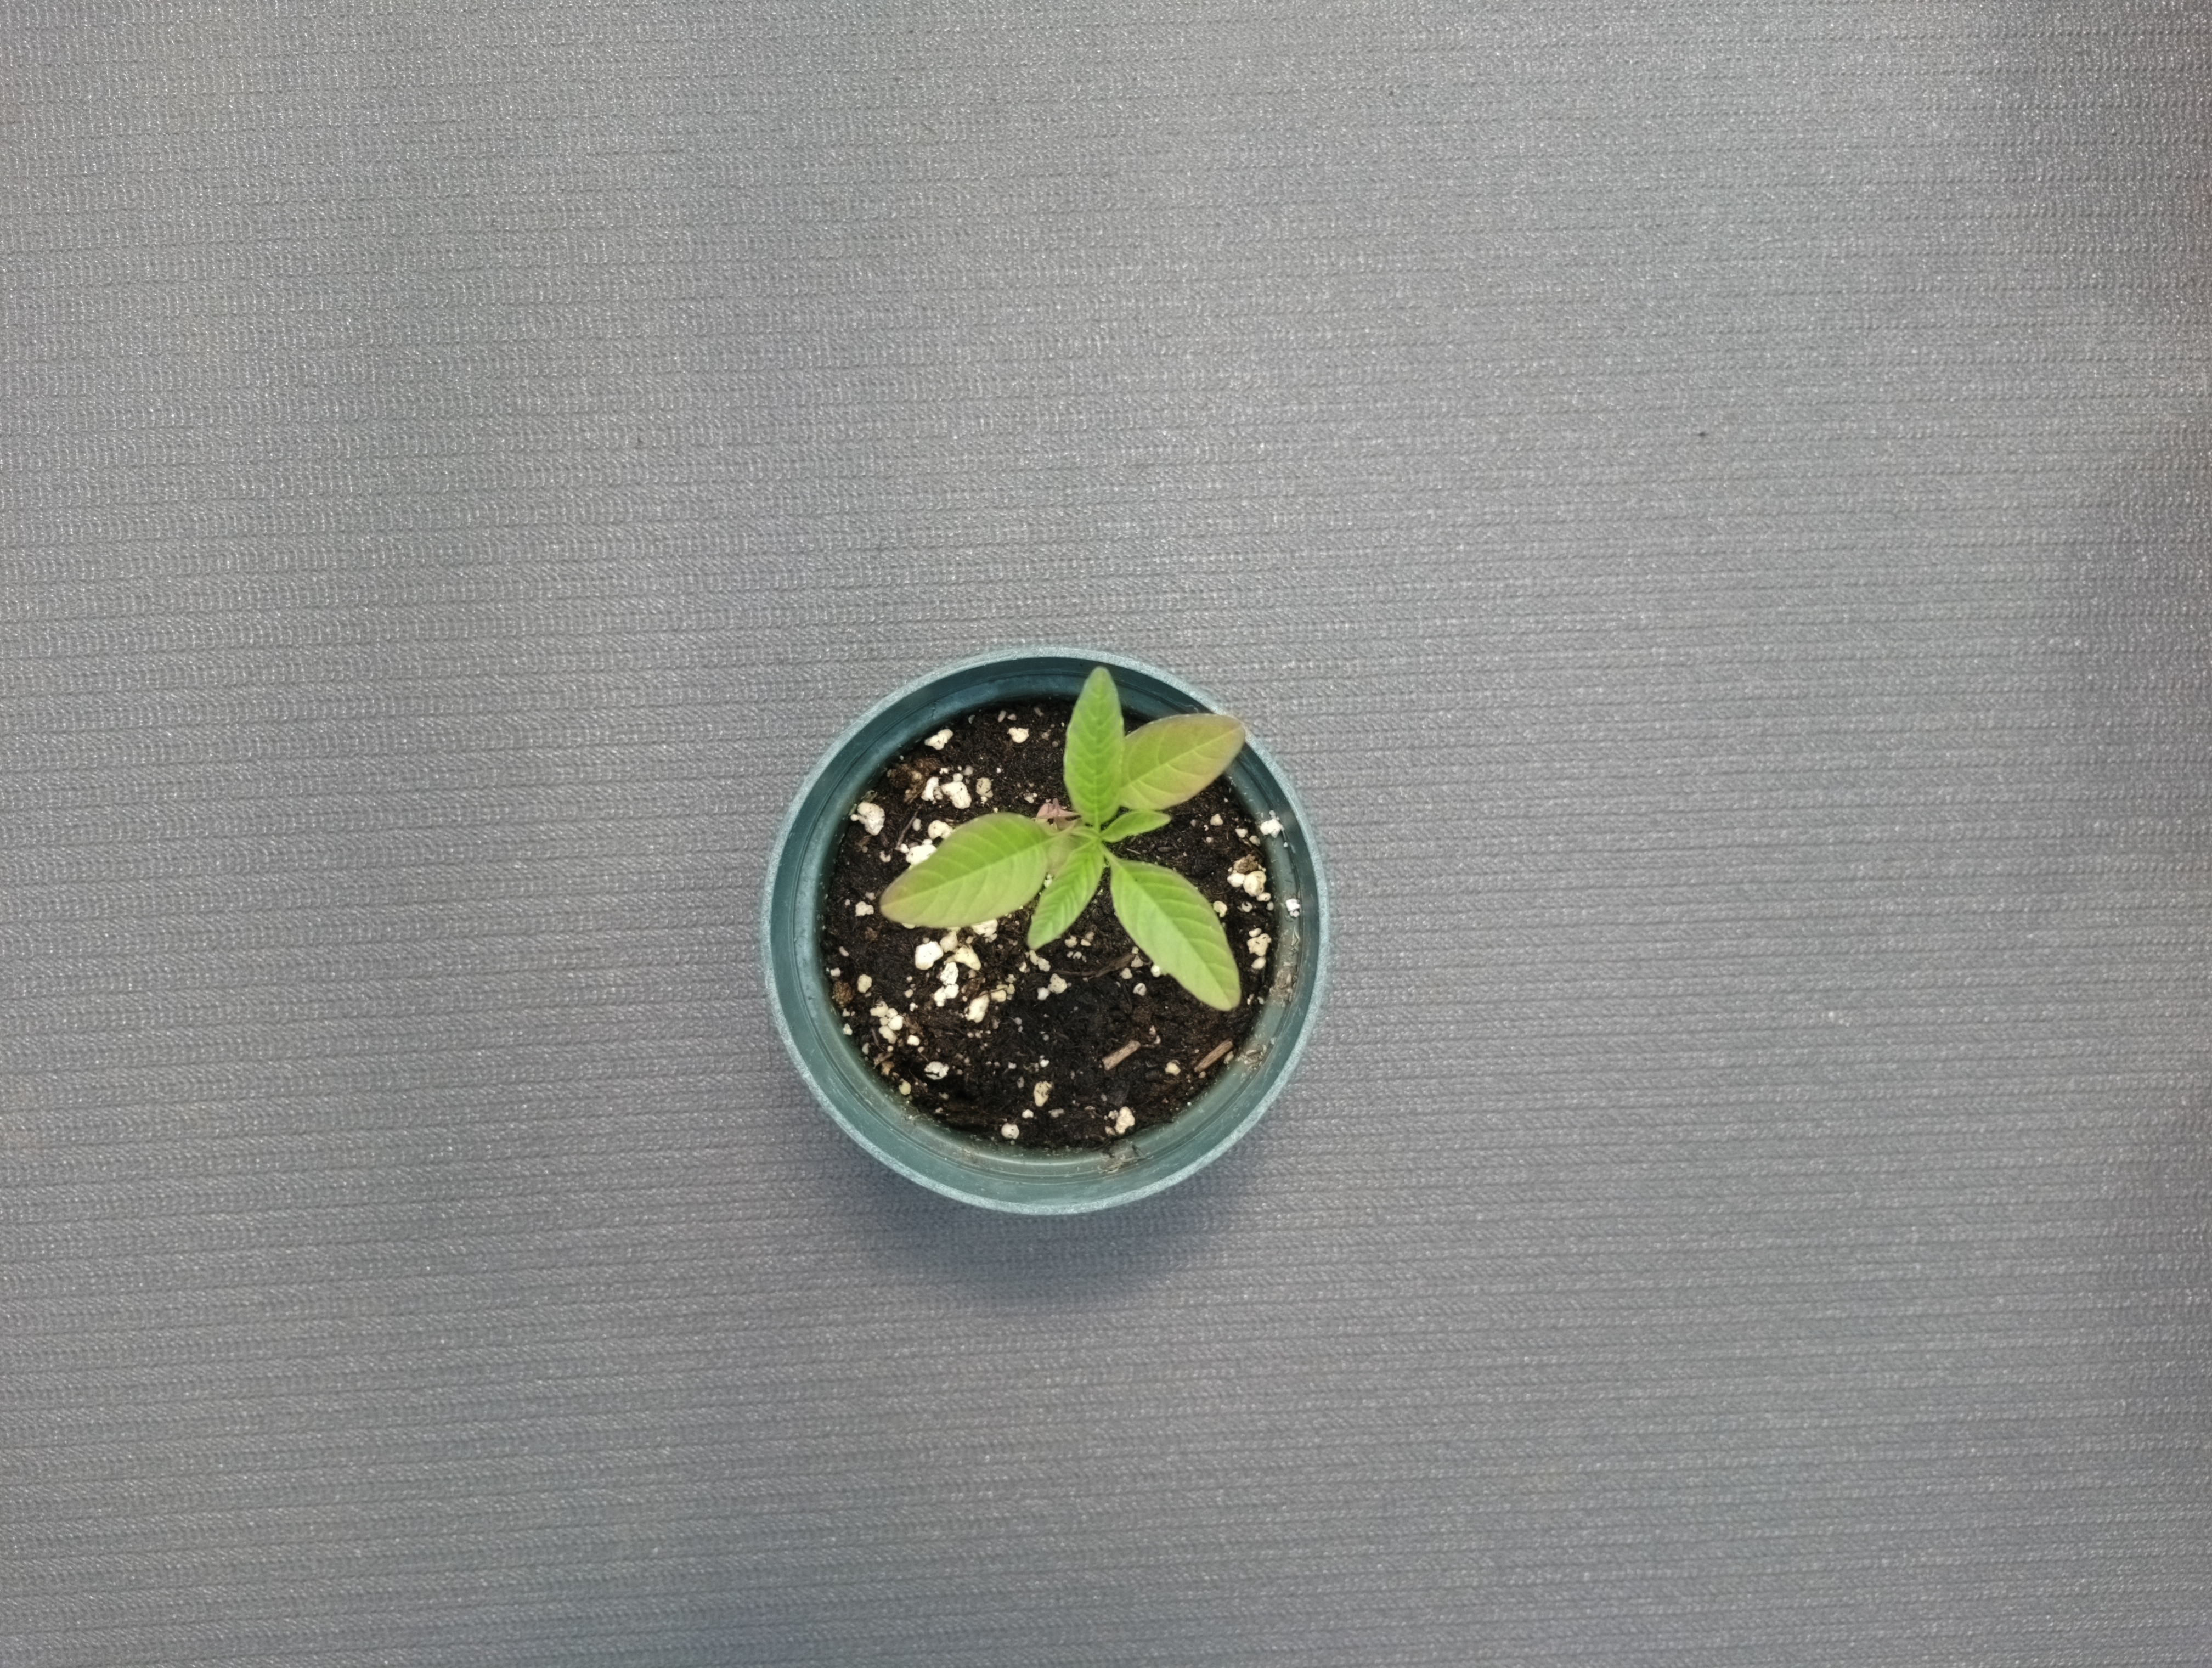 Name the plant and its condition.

waterhemp, healthy untreated
